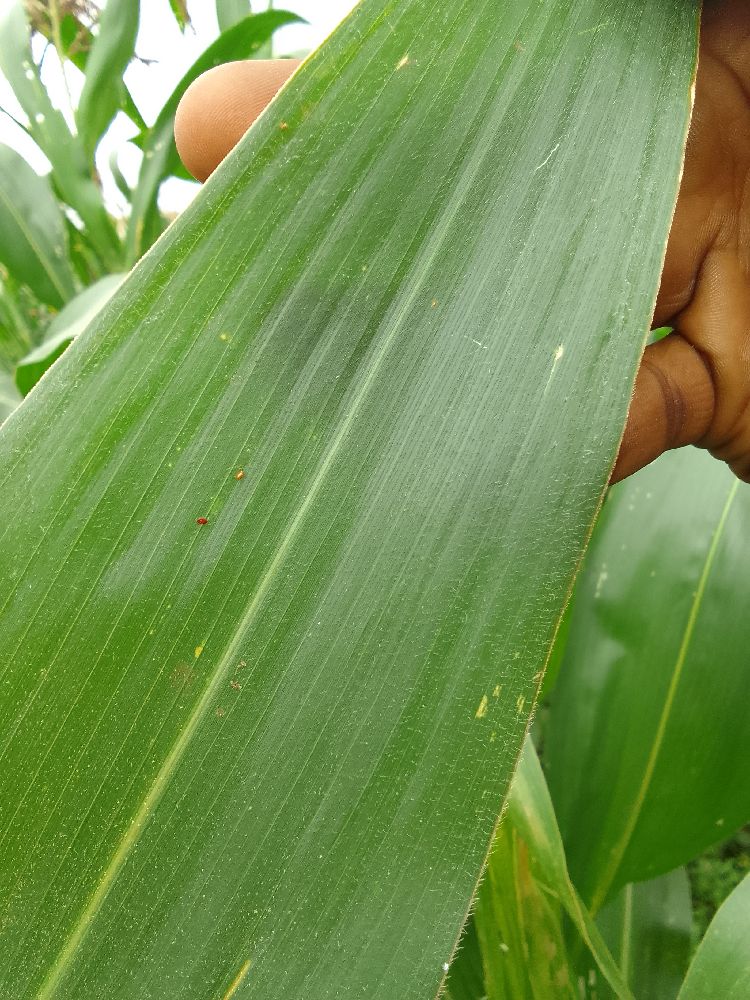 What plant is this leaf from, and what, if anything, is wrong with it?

maize, healthy
